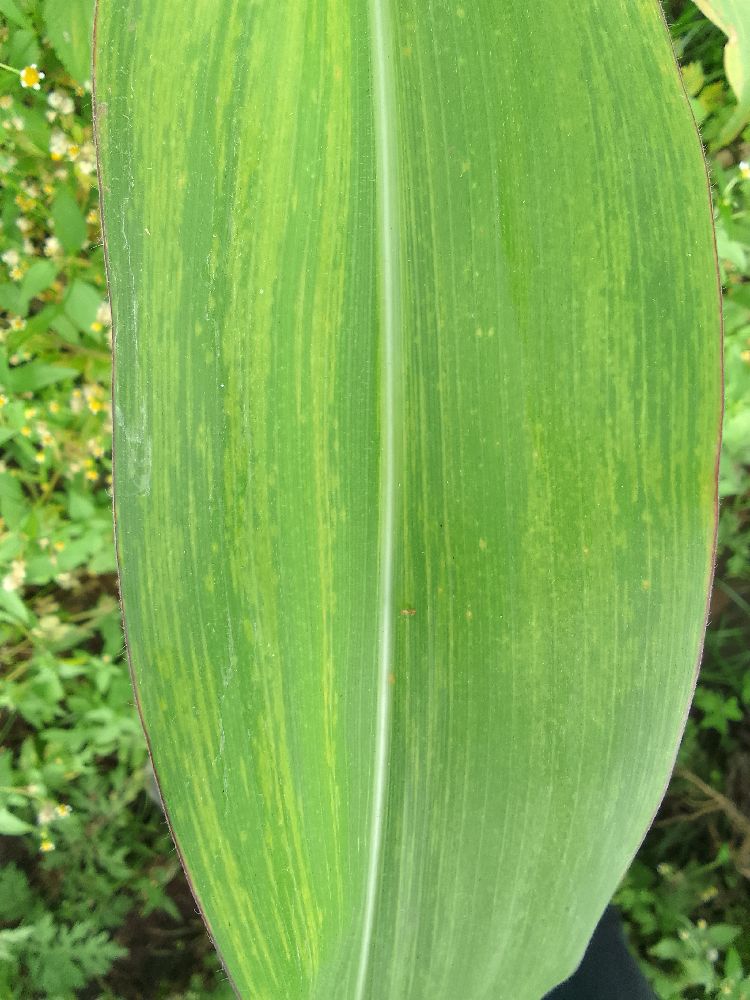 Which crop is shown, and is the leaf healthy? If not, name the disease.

maize, maize lethal necrosis
